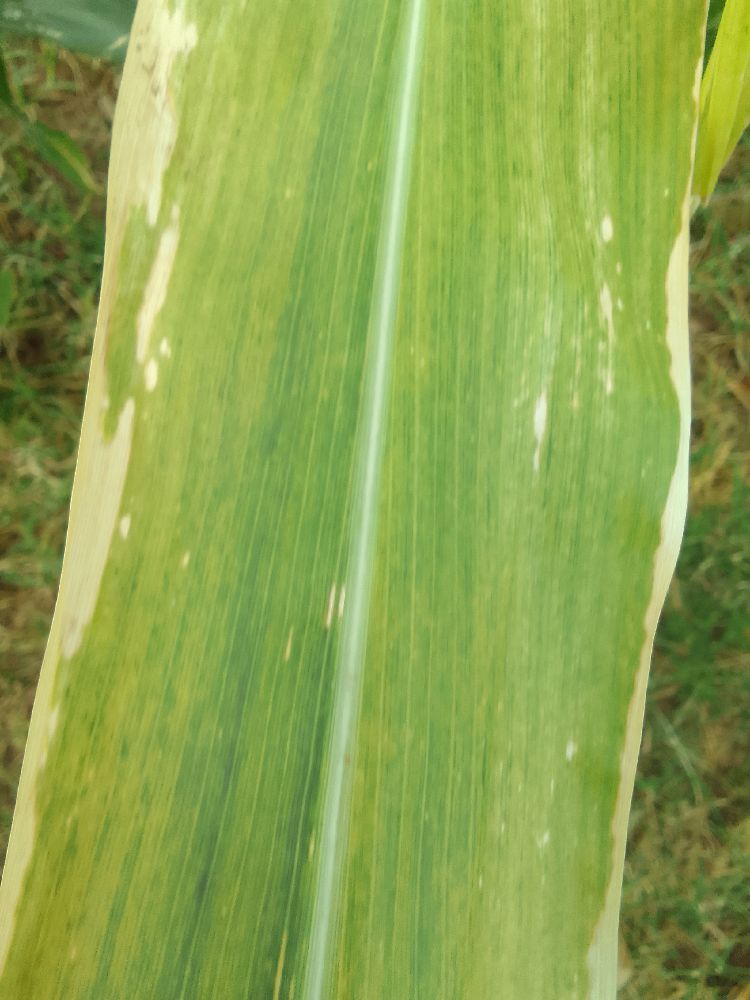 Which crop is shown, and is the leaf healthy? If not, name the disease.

maize, maize lethal necrosis
